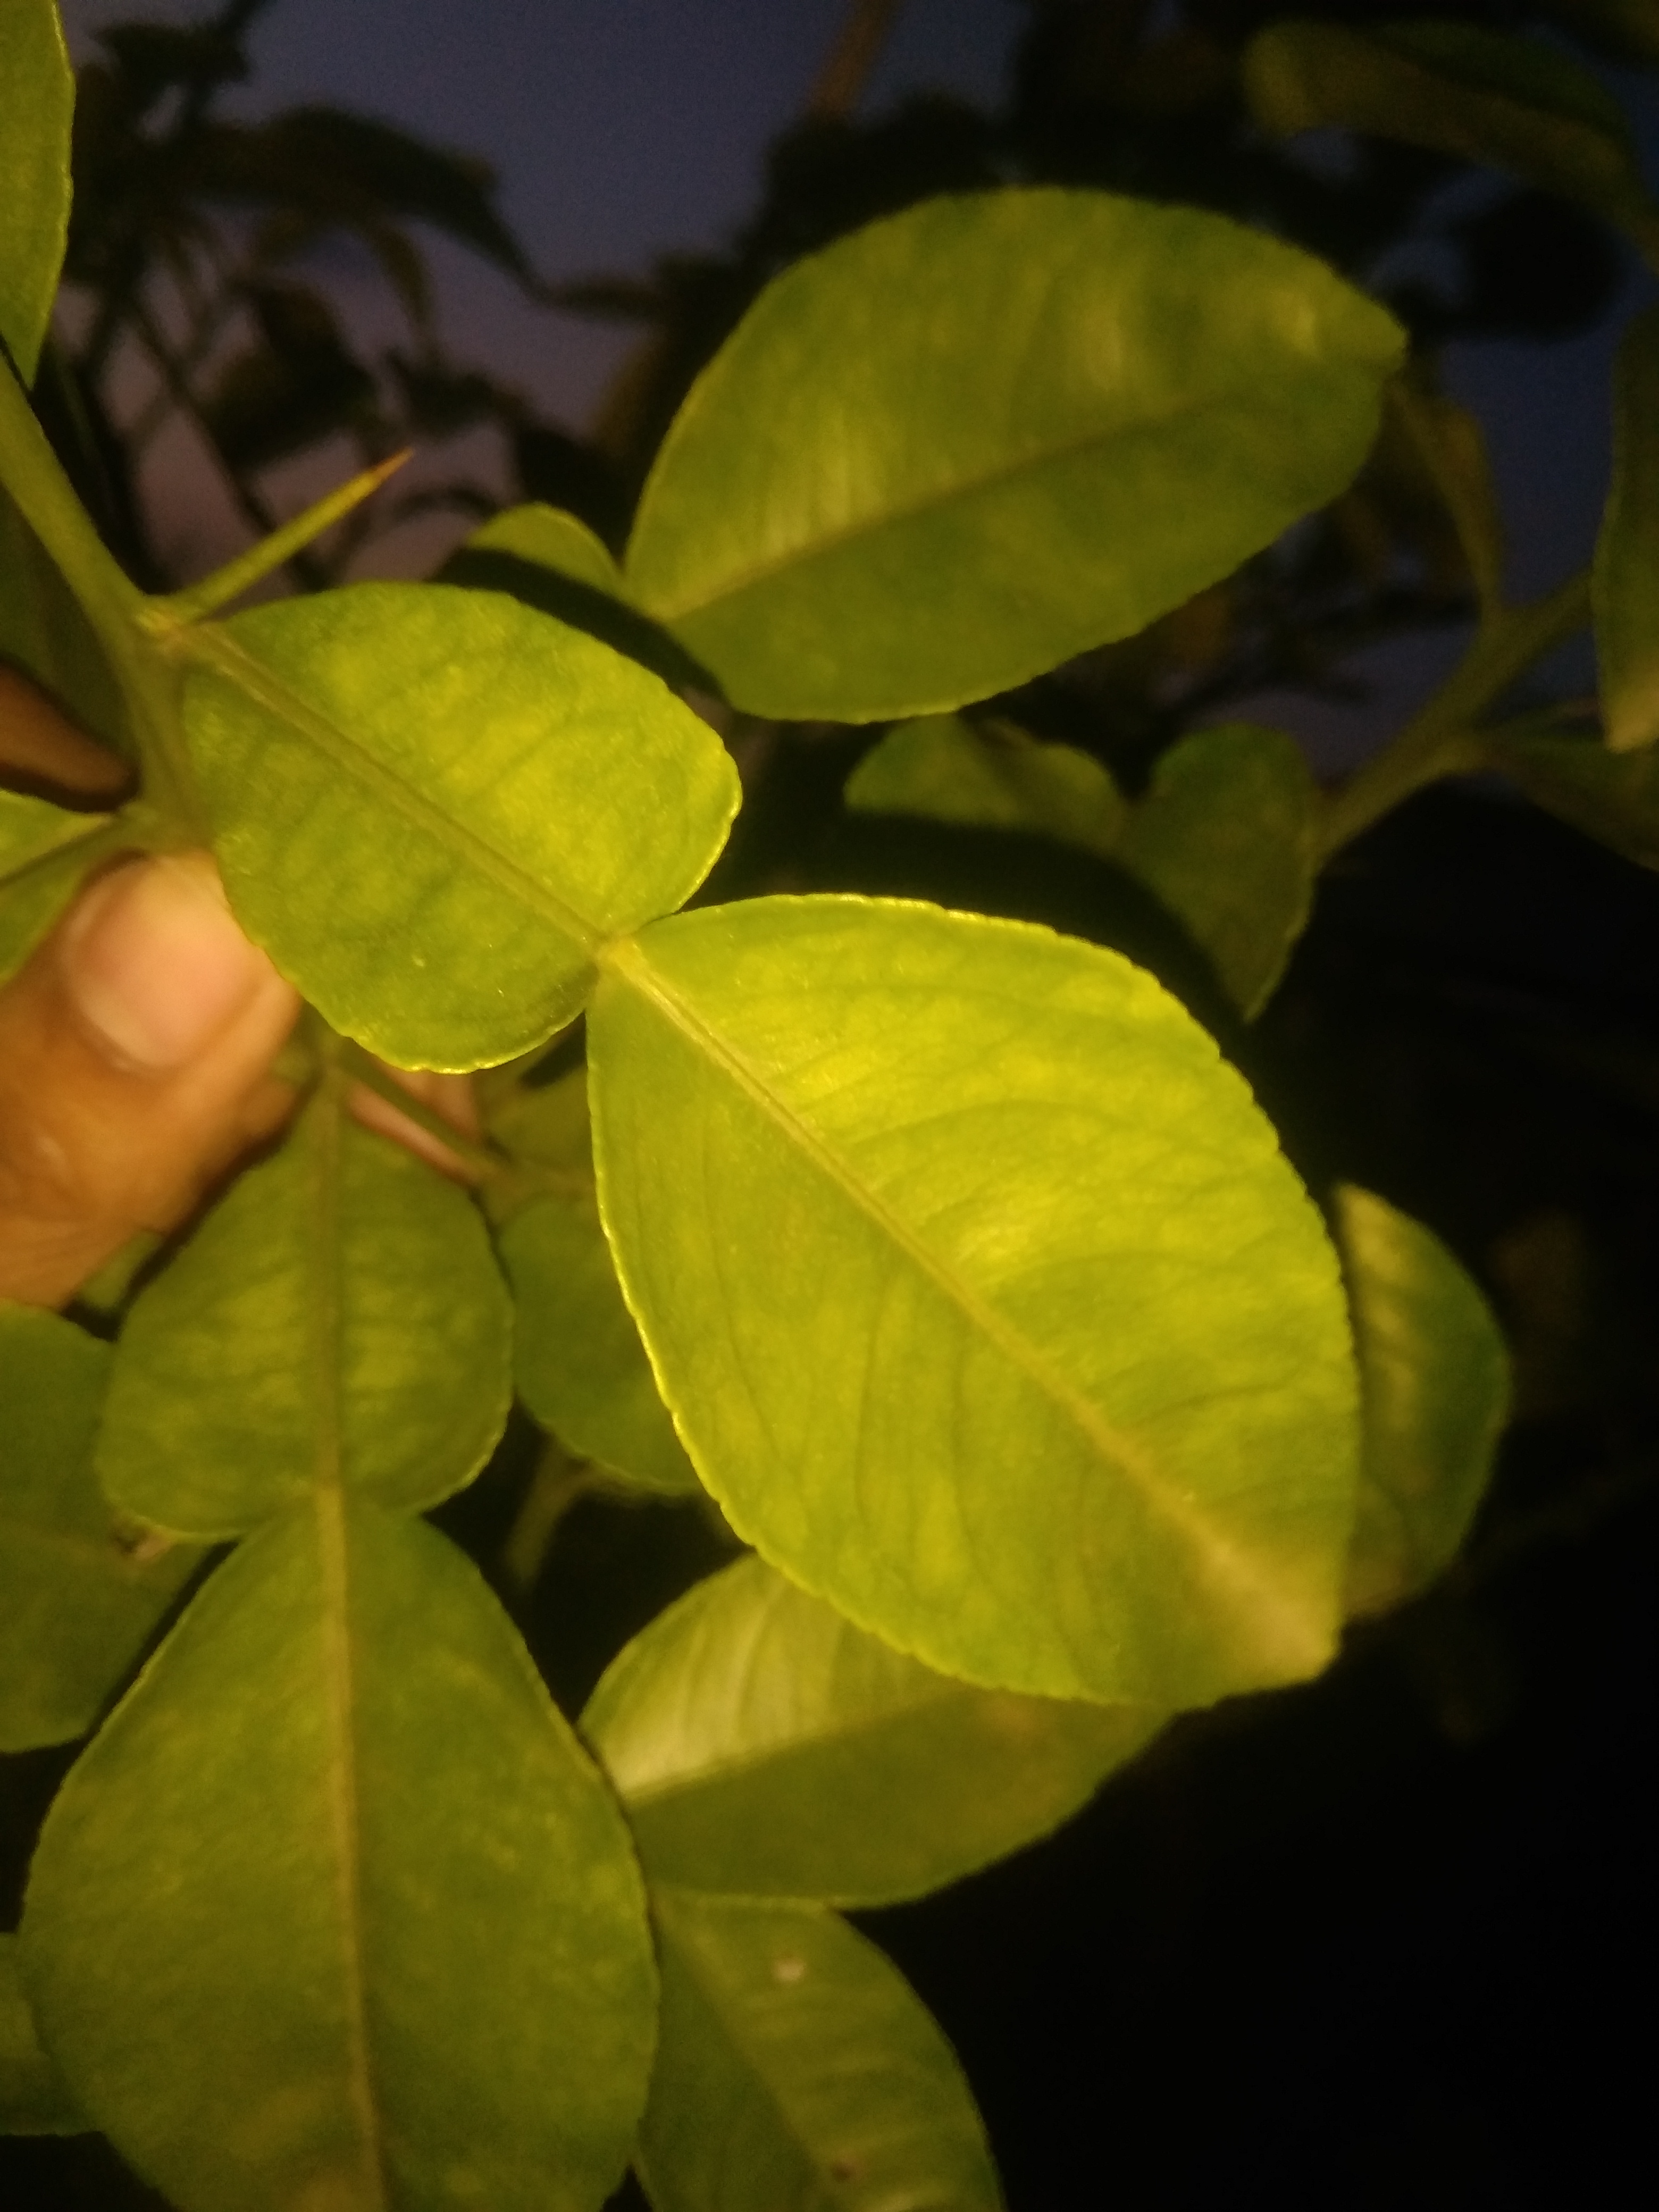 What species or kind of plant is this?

lemon
